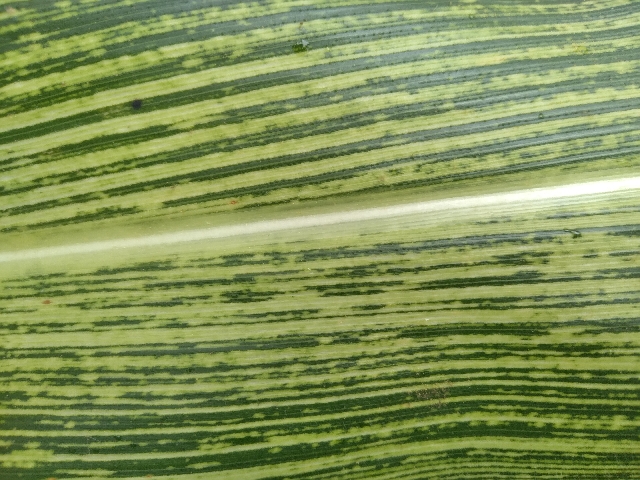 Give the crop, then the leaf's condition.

maize, maize streak virus
